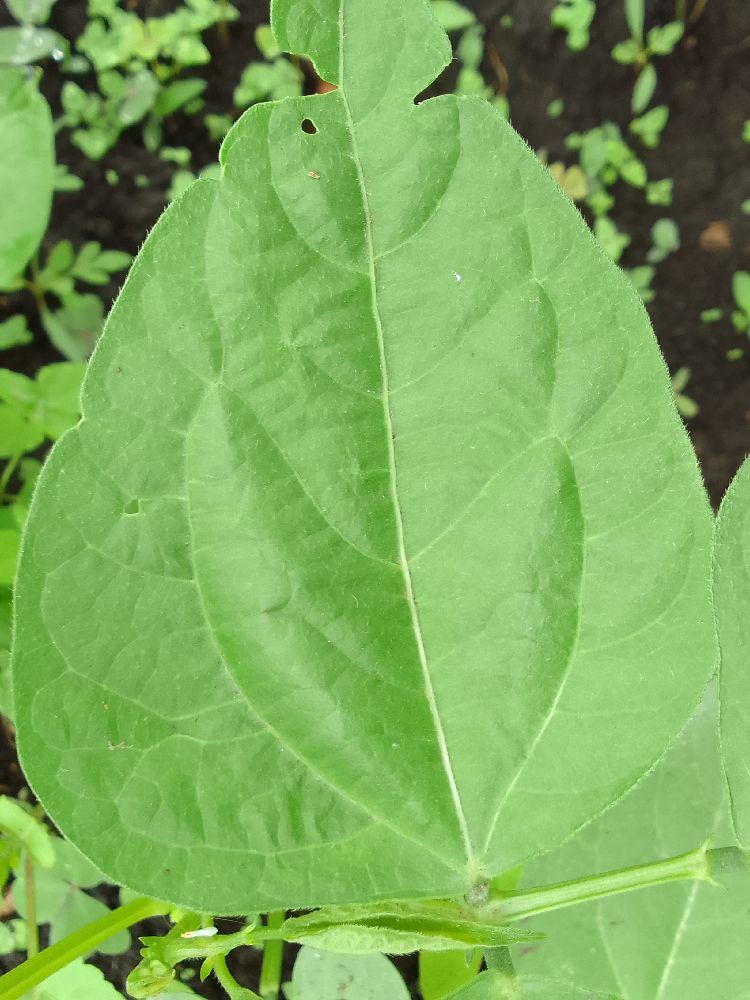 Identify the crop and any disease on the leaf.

common bean, healthy
